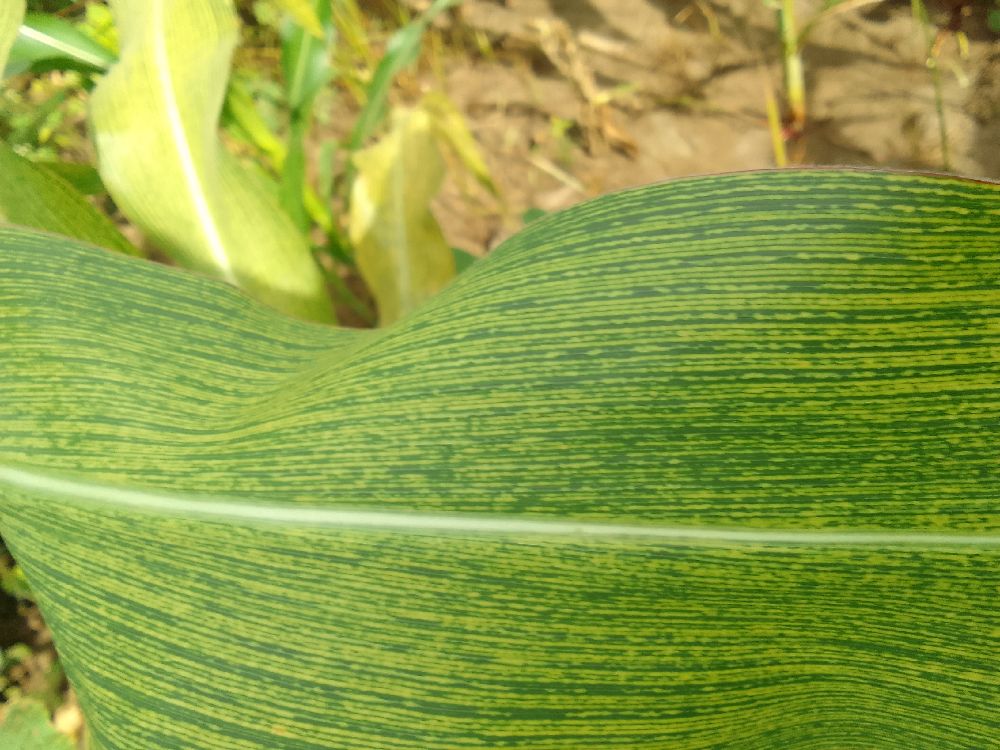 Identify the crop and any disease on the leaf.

maize, maize streak virus
